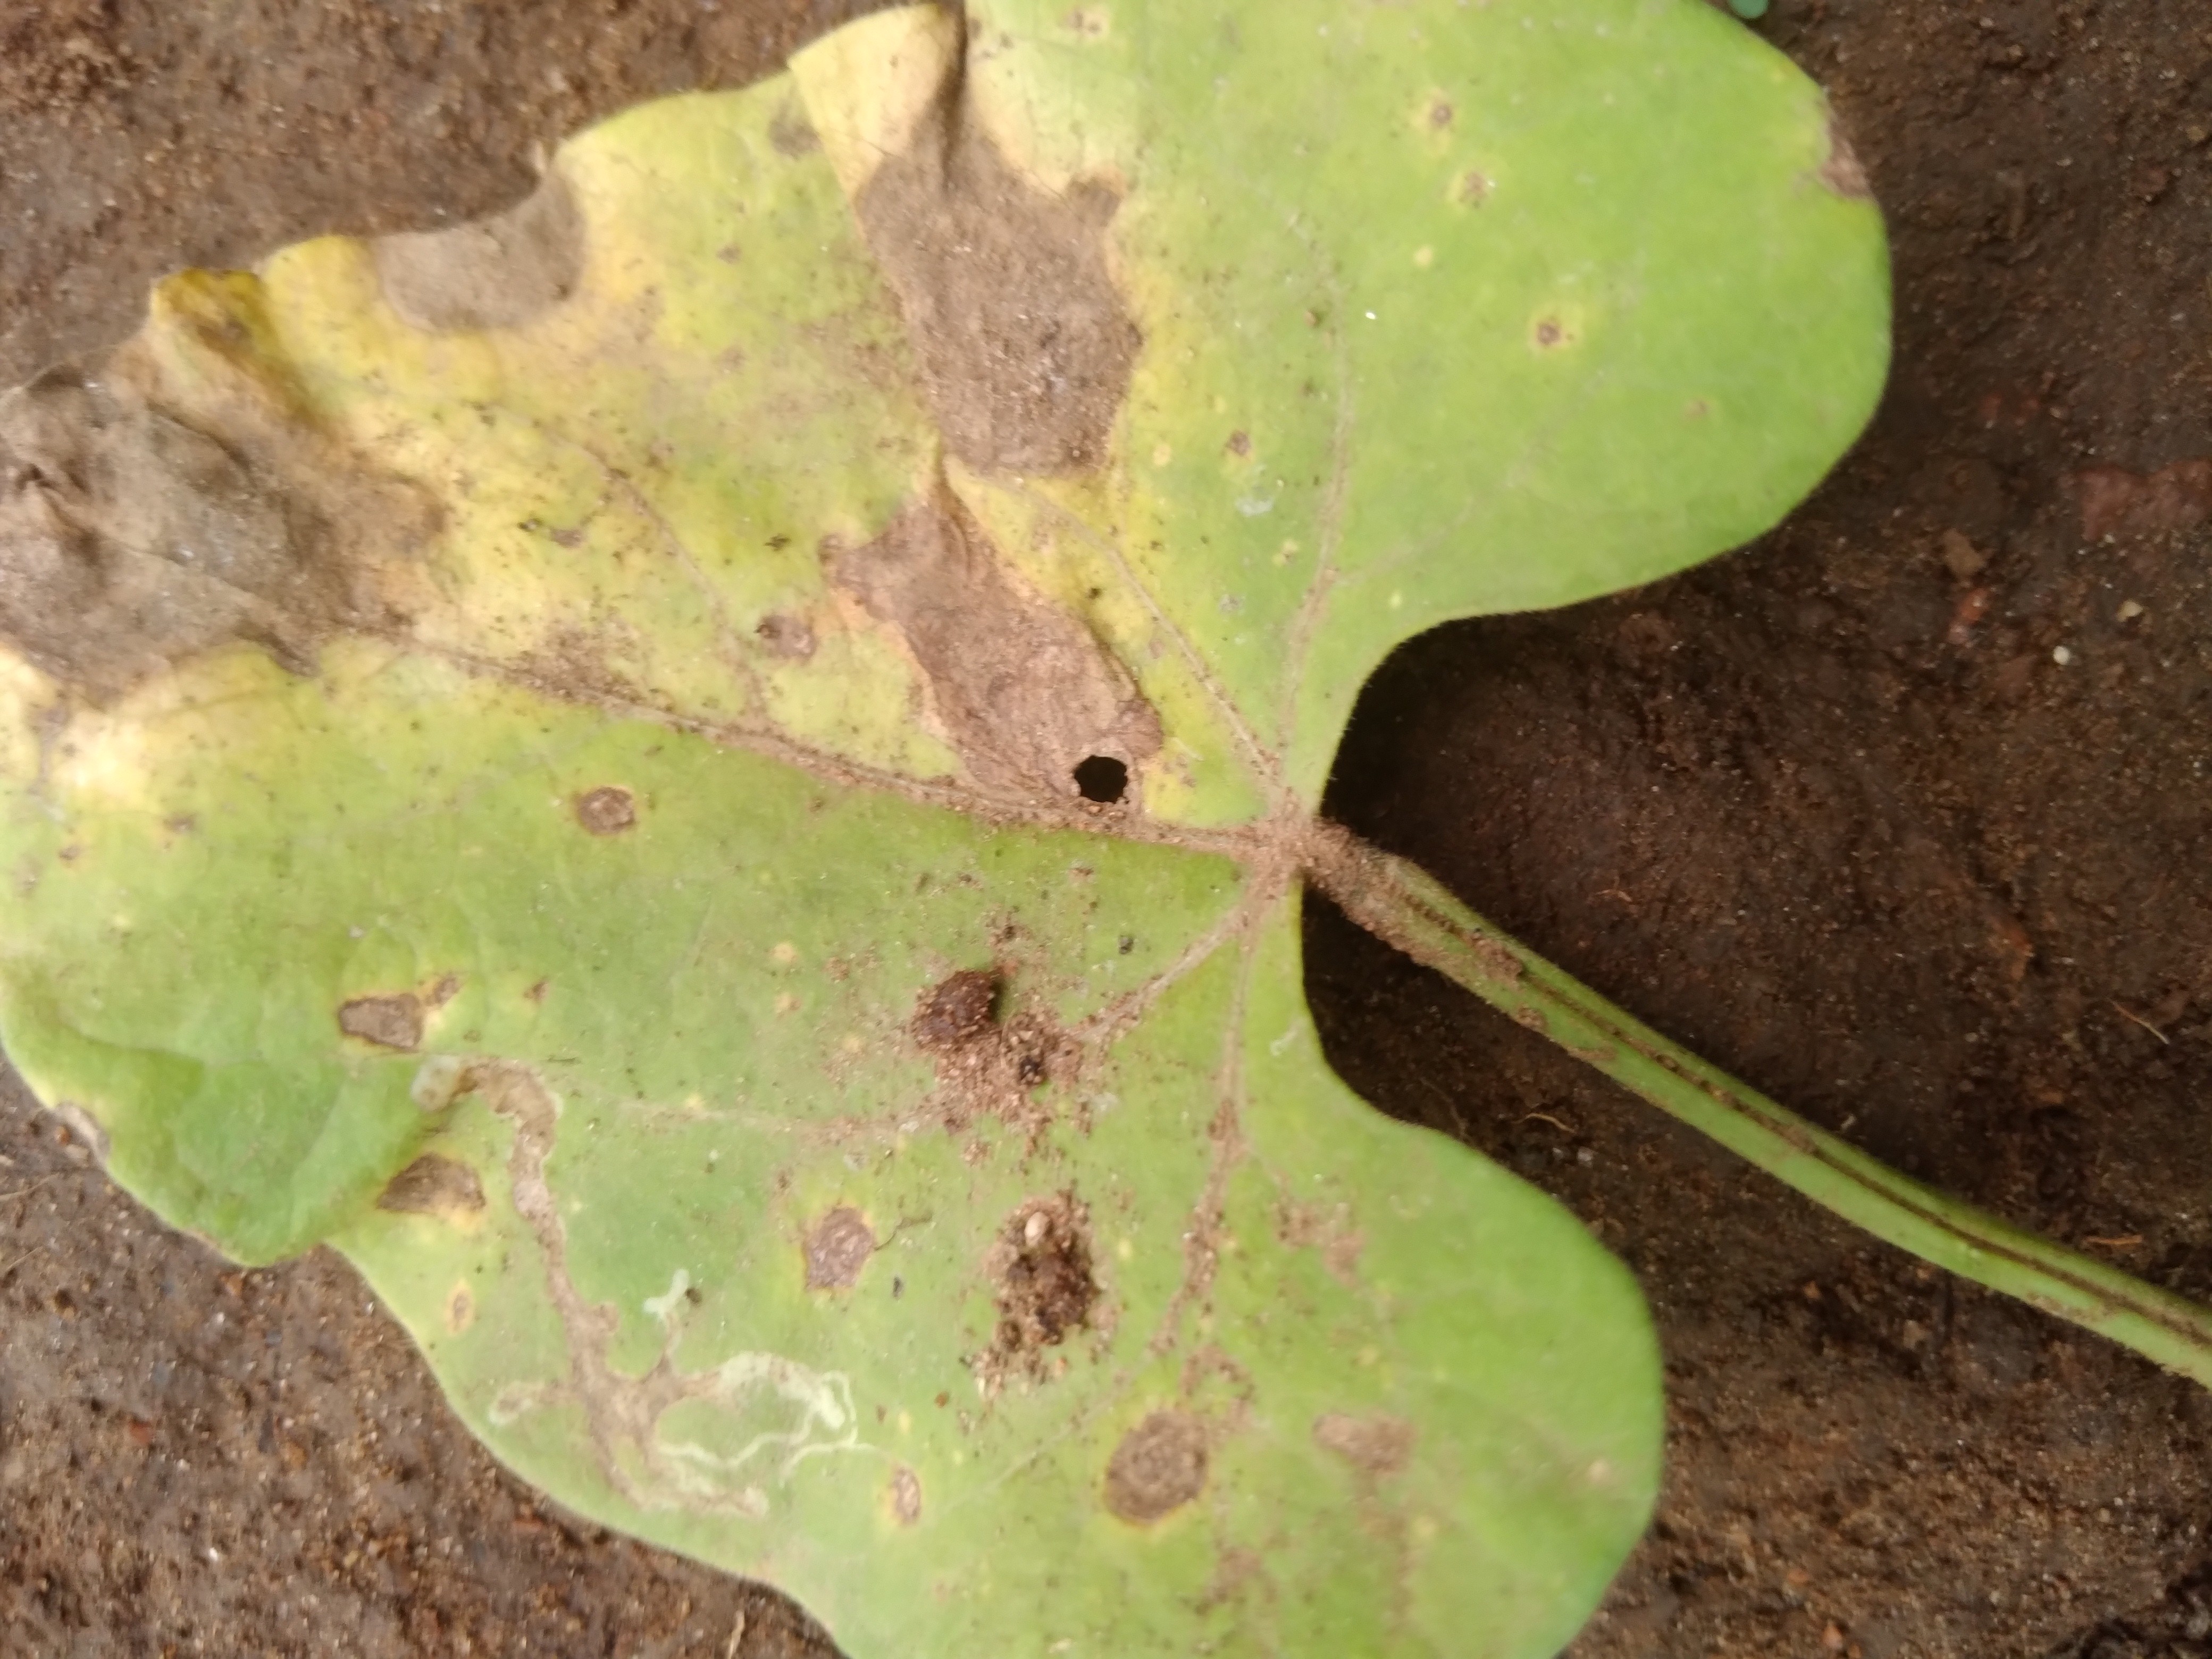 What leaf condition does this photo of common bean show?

rust
